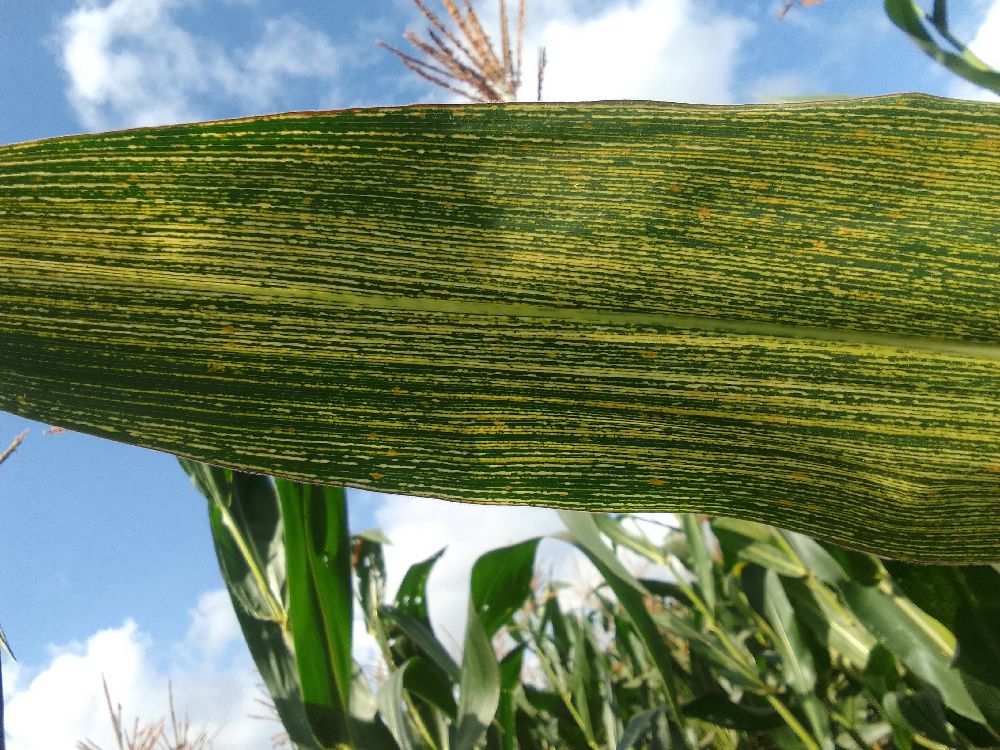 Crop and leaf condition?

maize, maize streak virus
